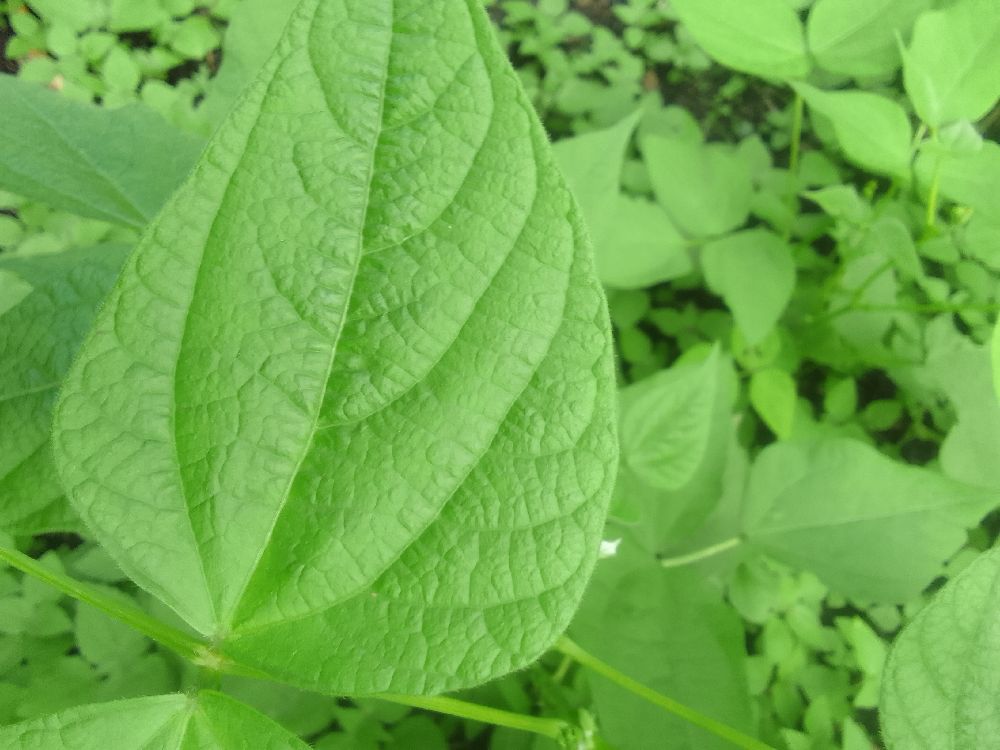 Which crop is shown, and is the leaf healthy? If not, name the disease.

common bean, healthy
